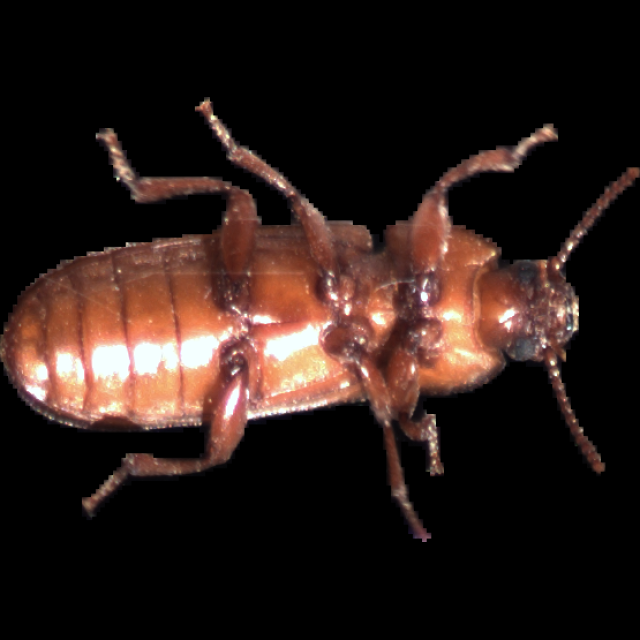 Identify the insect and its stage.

mealworm beetle
